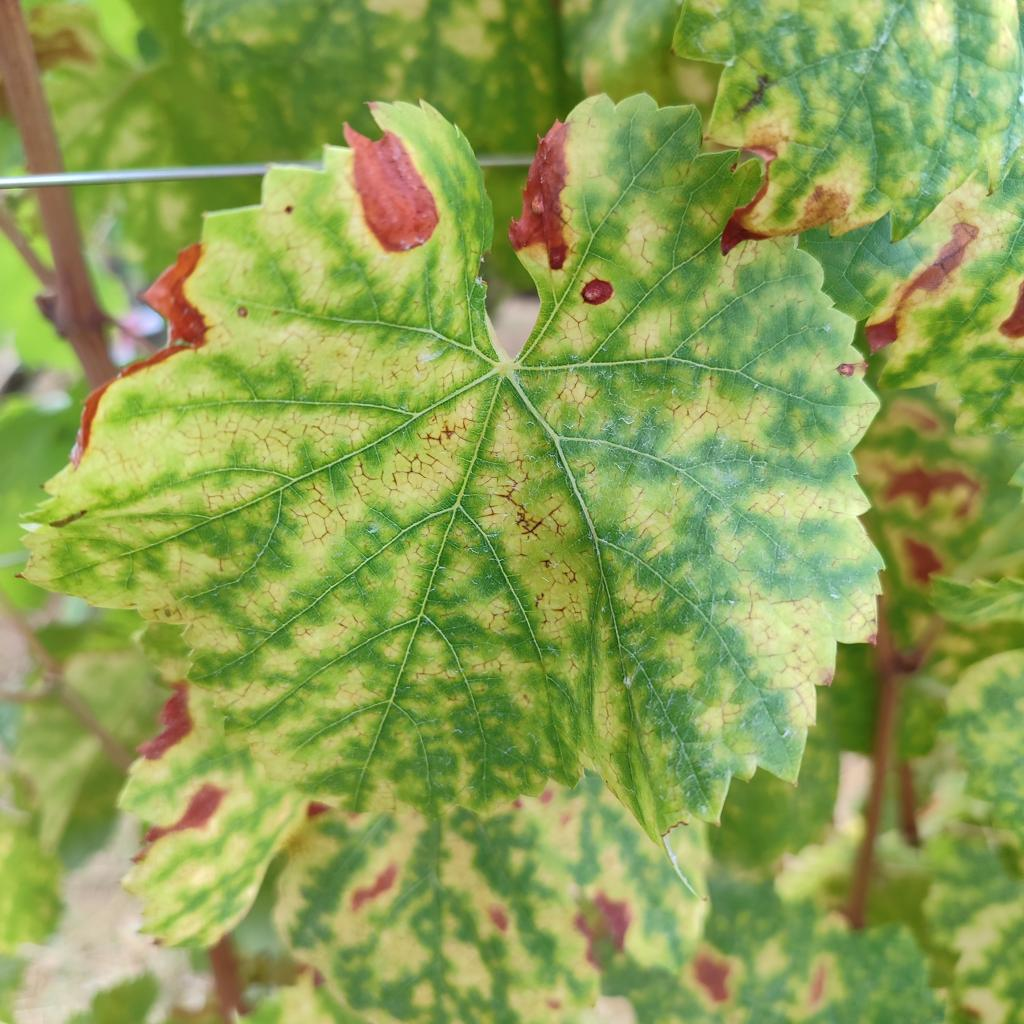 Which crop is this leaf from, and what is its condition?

grapevine, esca complex
